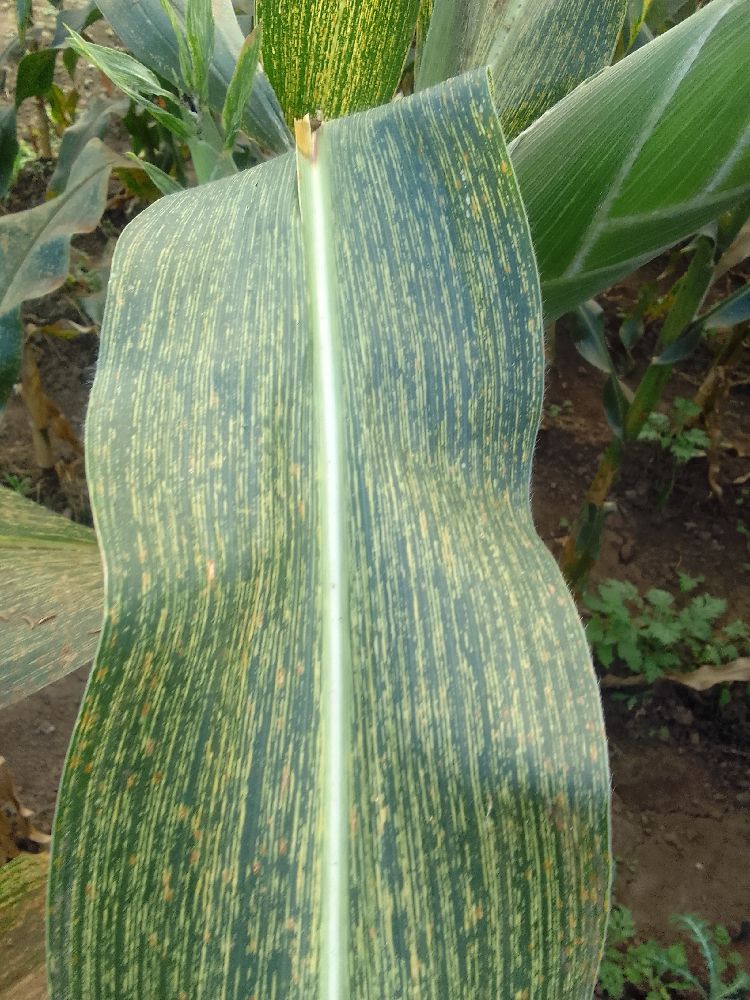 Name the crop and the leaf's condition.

maize, maize streak virus
